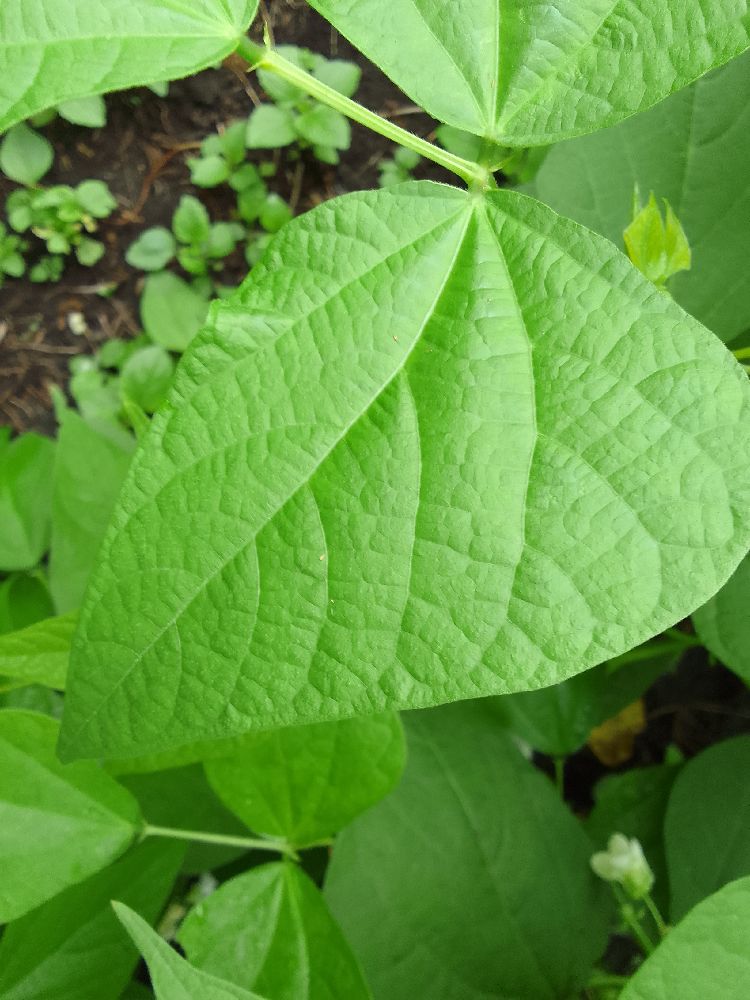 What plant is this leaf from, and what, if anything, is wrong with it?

common bean, healthy
